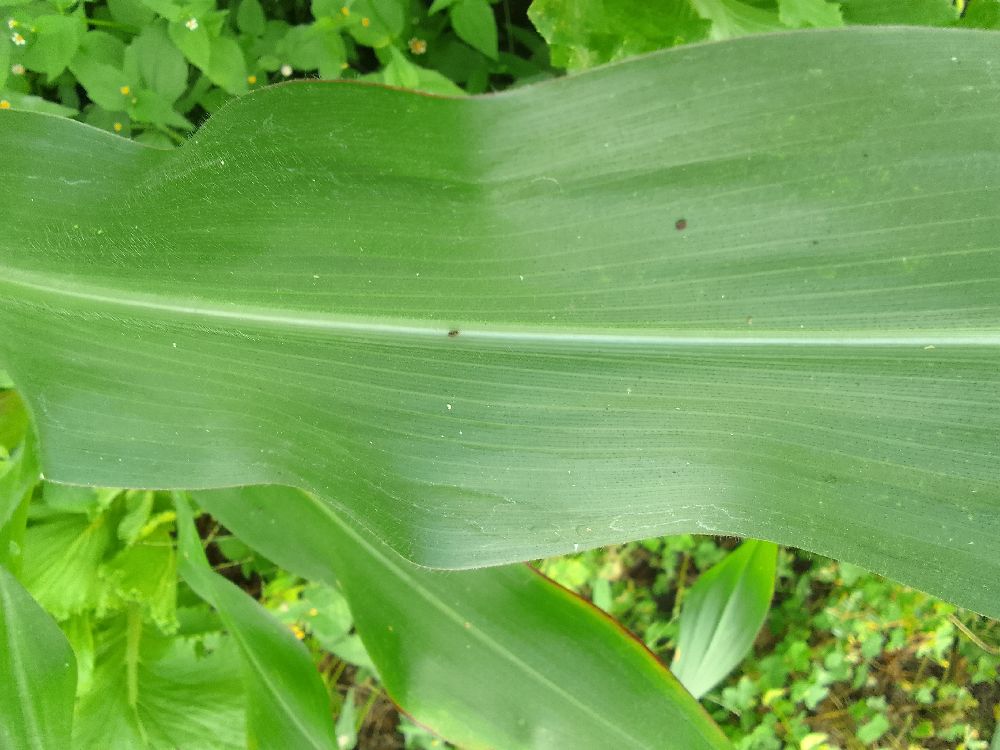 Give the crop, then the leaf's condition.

maize, healthy
